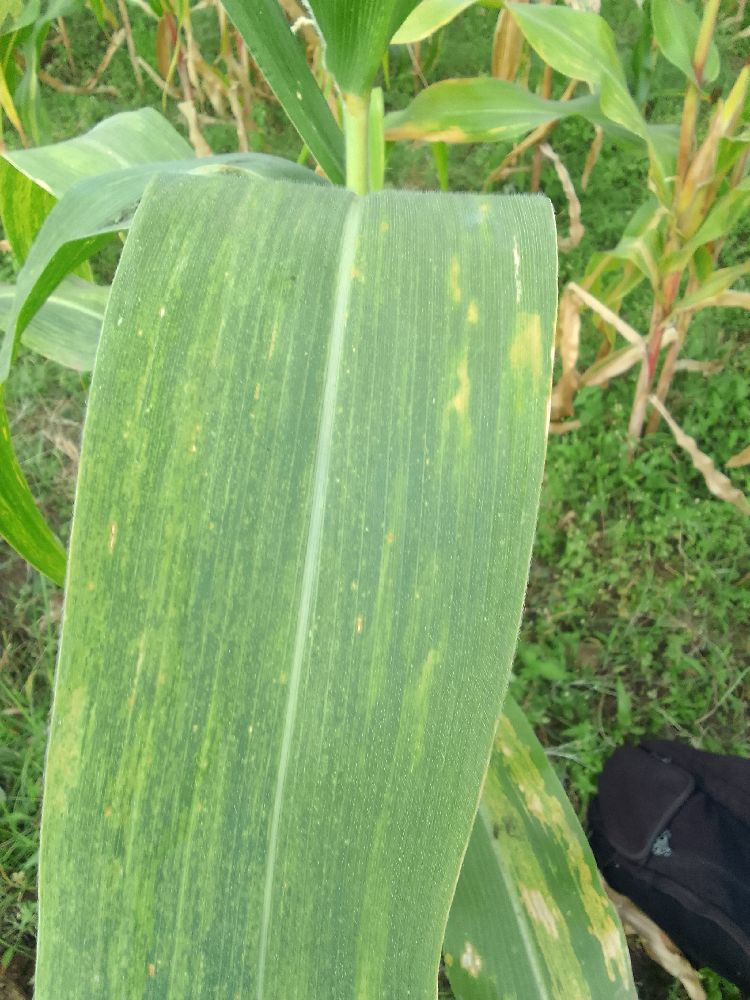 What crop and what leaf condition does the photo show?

maize, maize lethal necrosis
